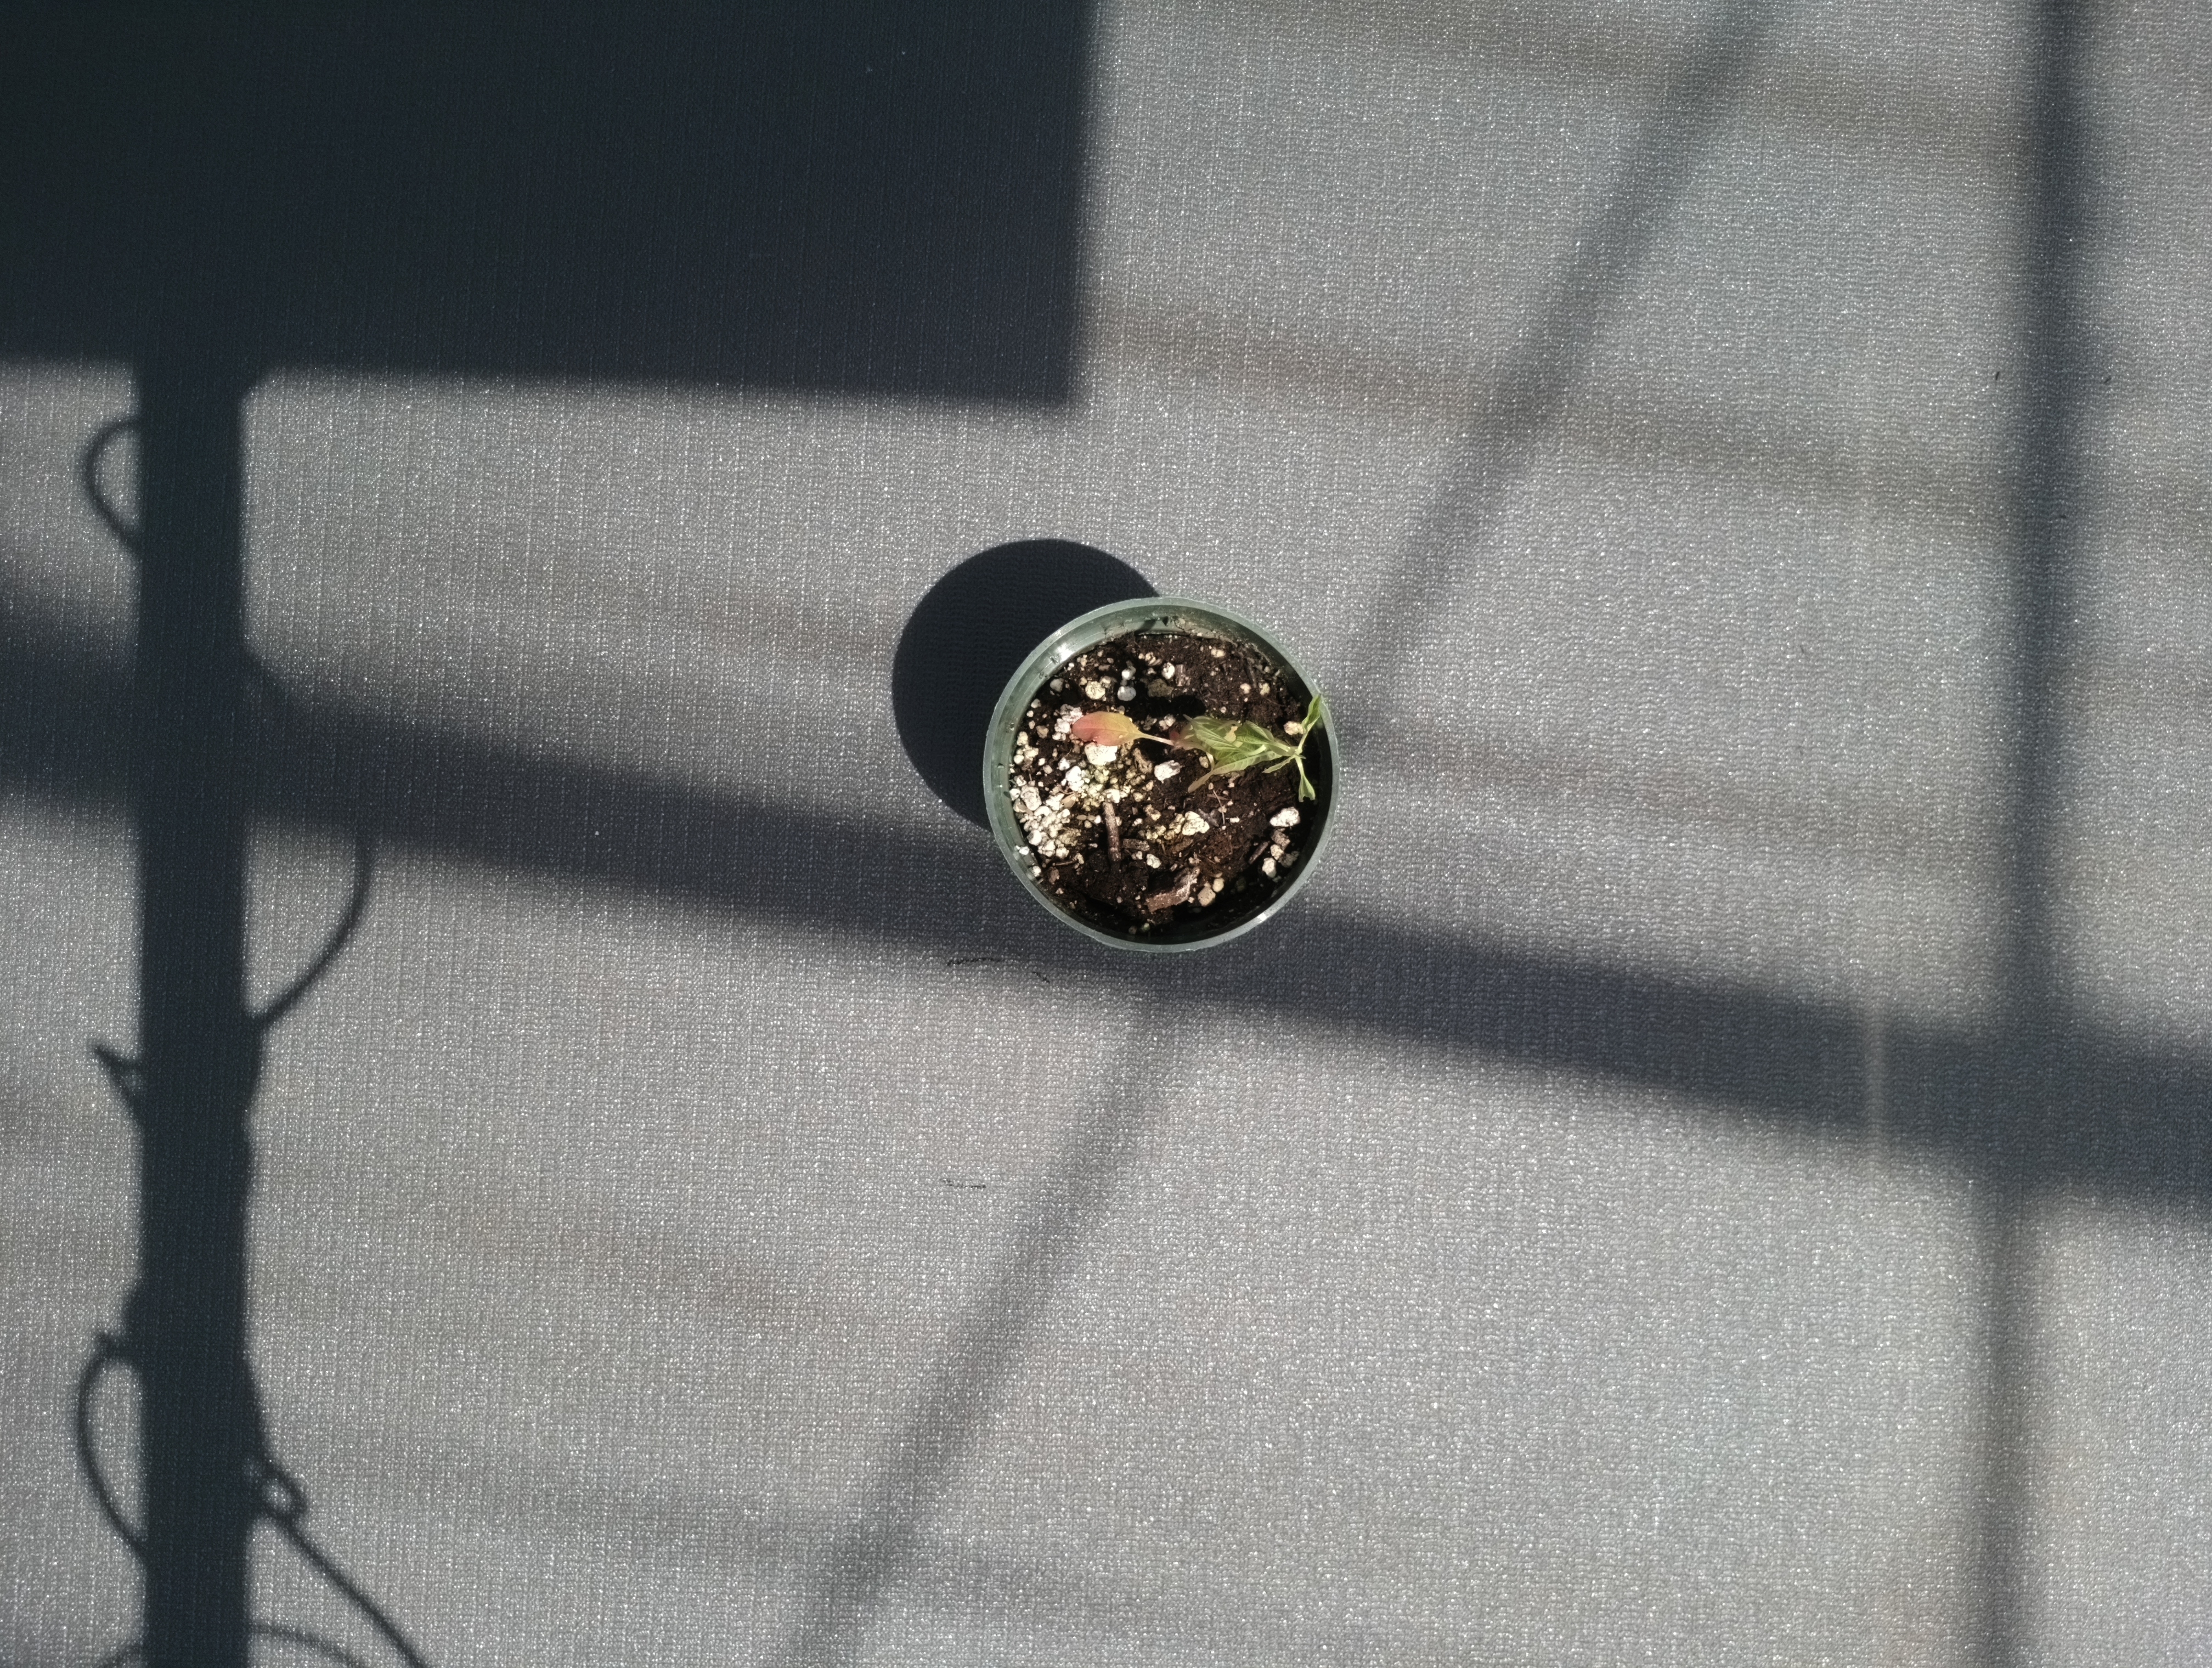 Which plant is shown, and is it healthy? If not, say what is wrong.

waterhemp, epinasty
